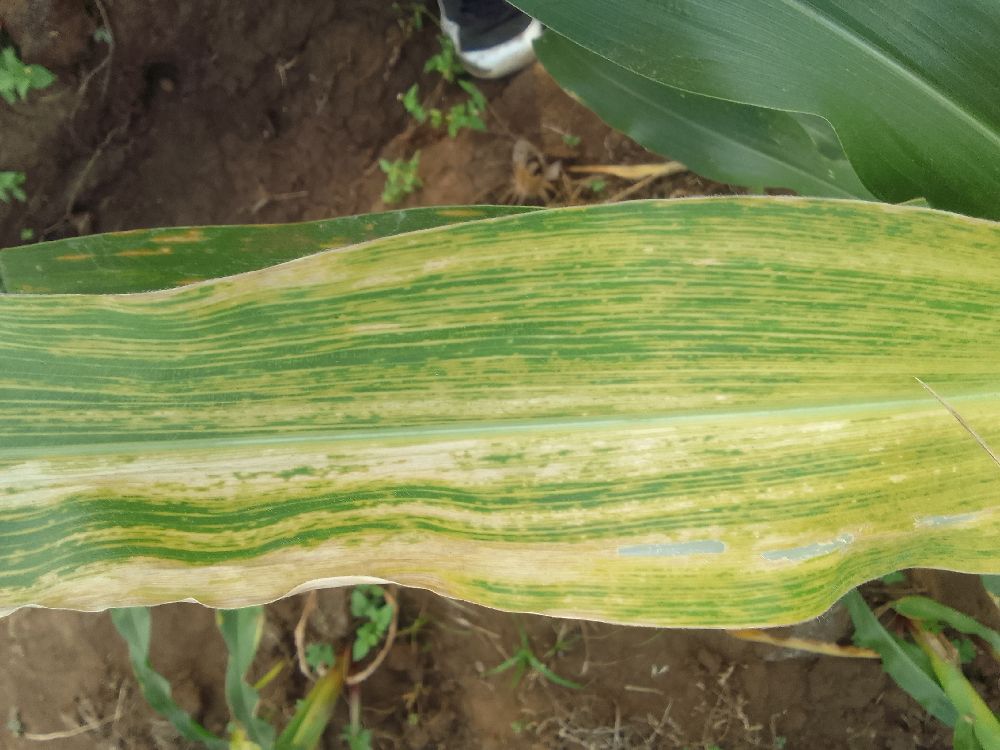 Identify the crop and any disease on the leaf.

maize, maize lethal necrosis
